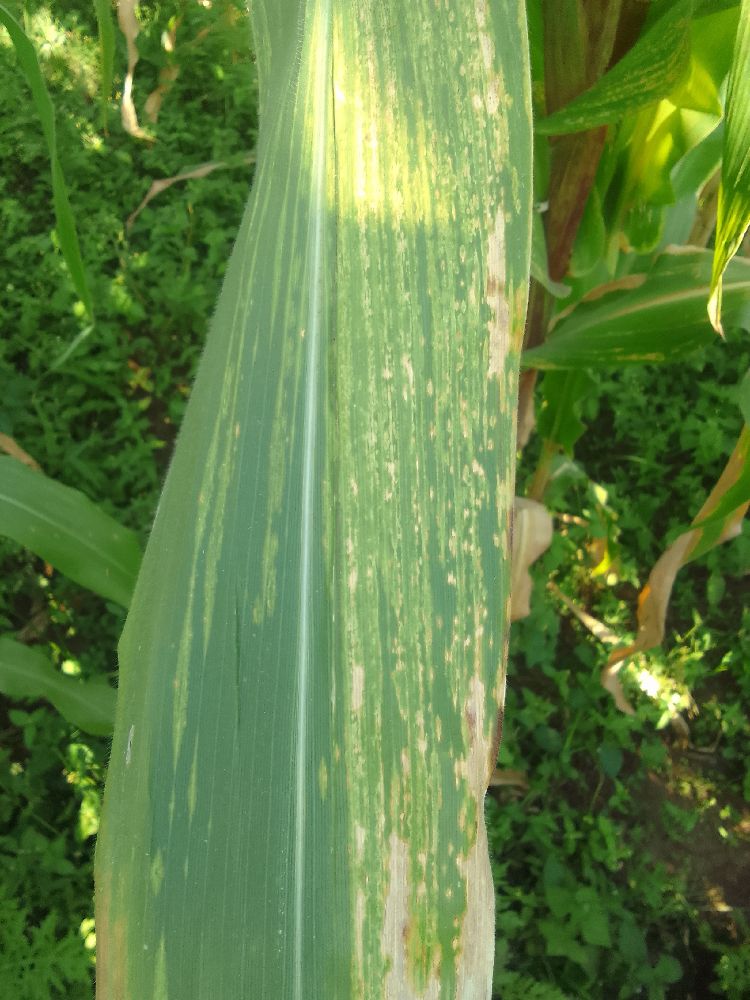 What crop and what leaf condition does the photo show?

maize, maize lethal necrosis
